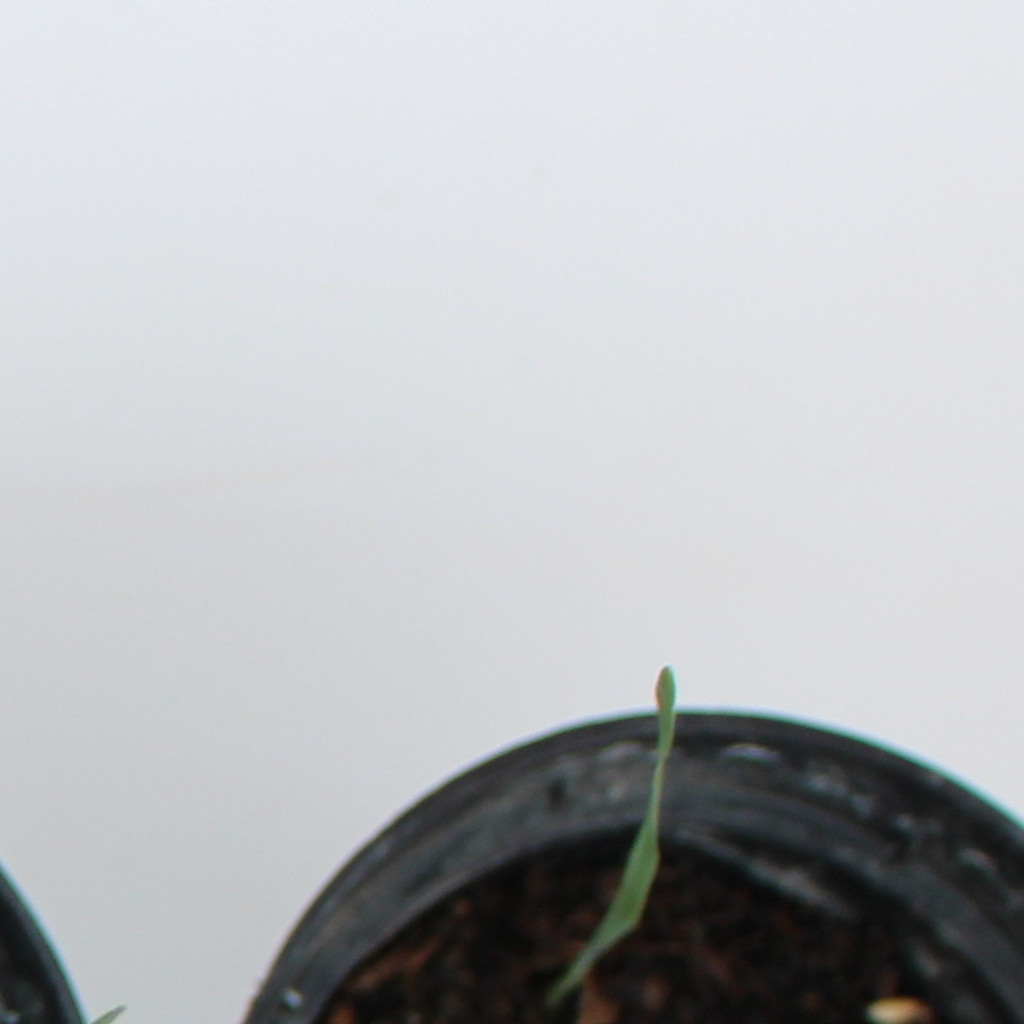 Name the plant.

Avena sterilis
